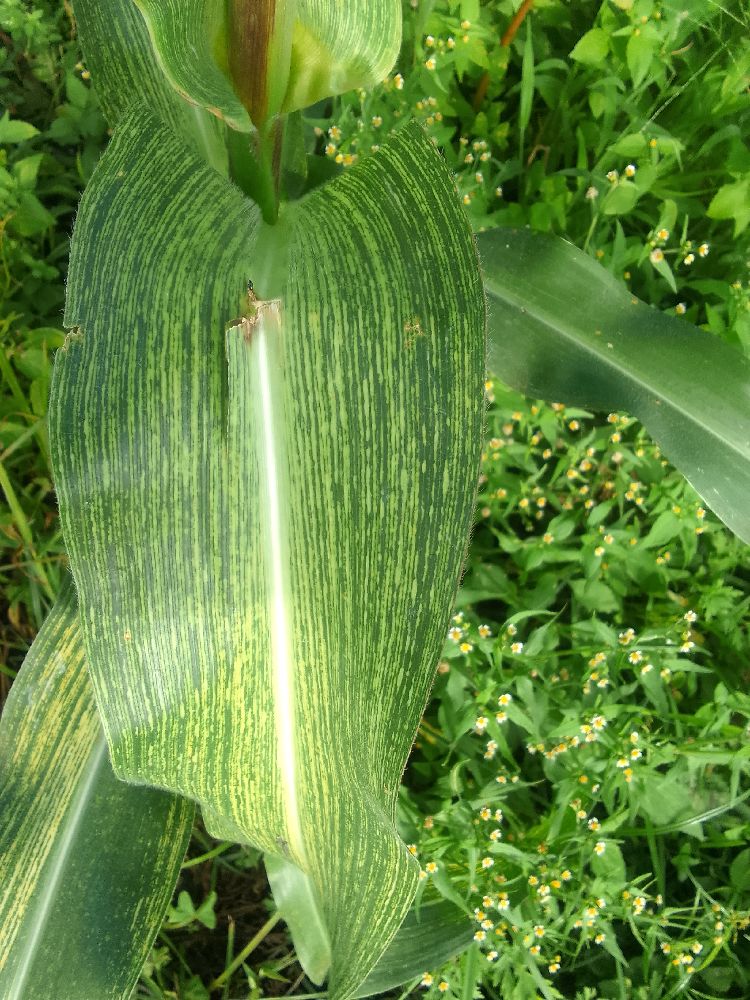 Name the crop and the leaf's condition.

maize, maize streak virus
